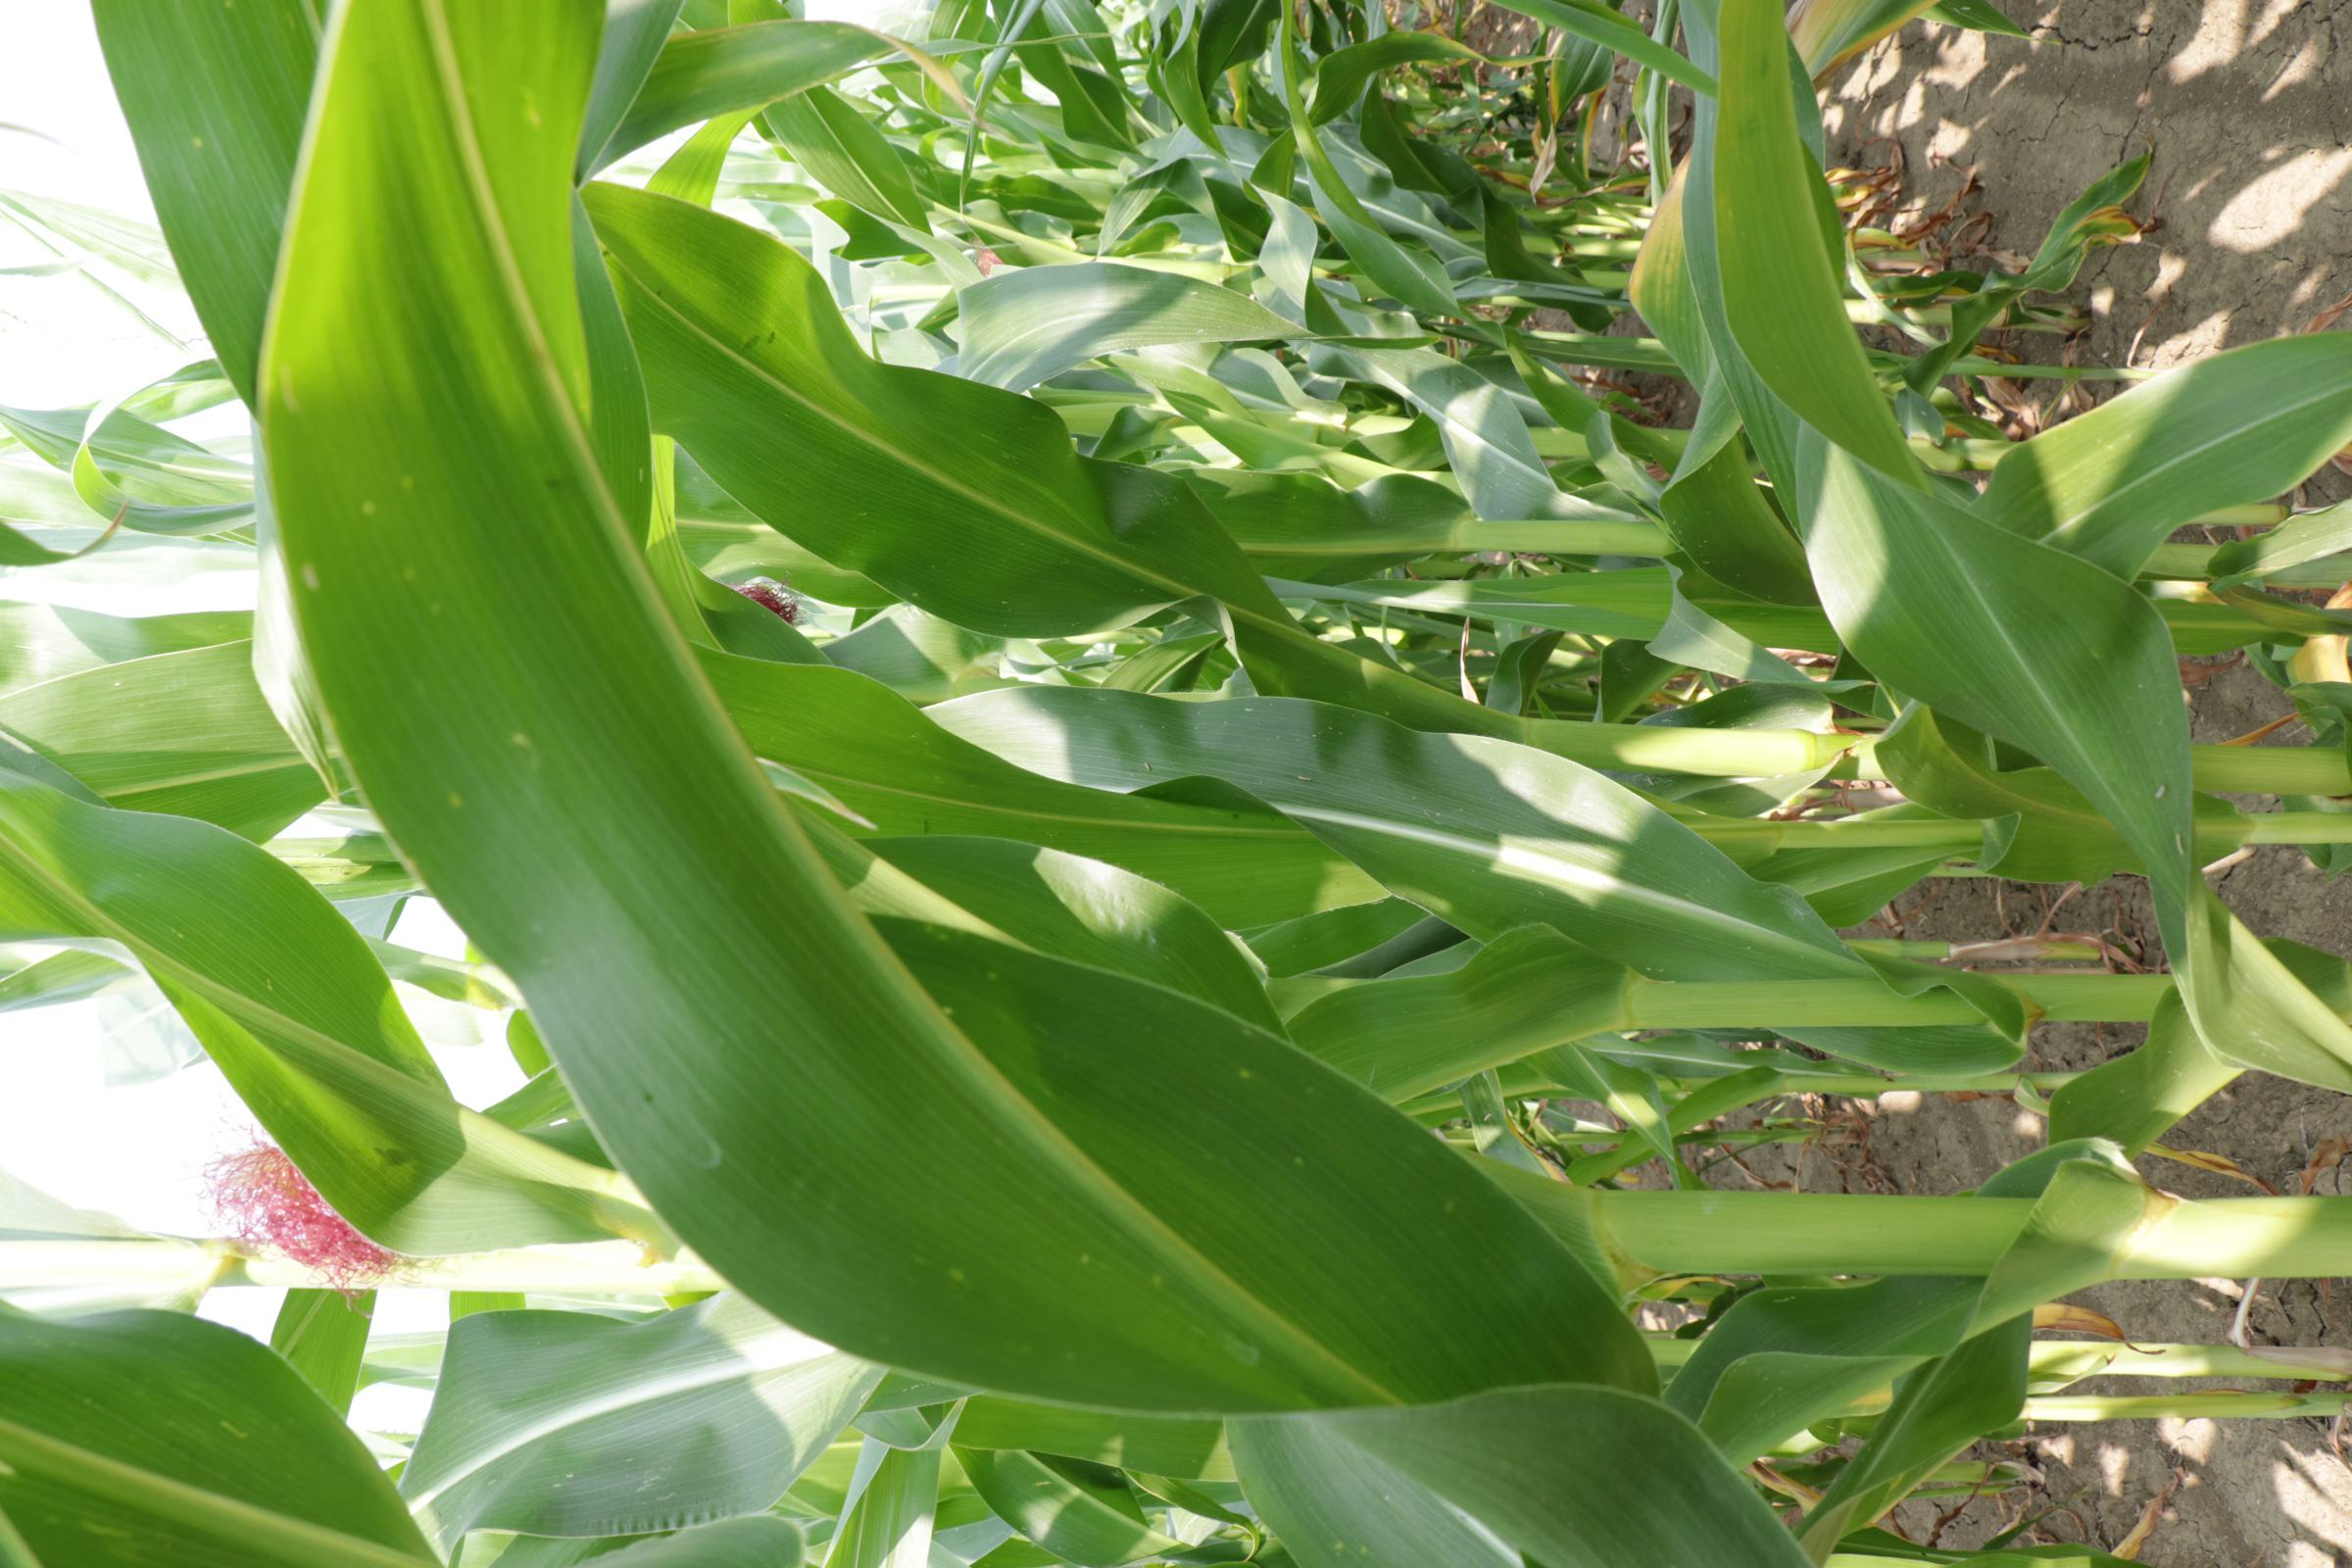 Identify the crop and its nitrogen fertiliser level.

maize, full nitrogen fertilisation
